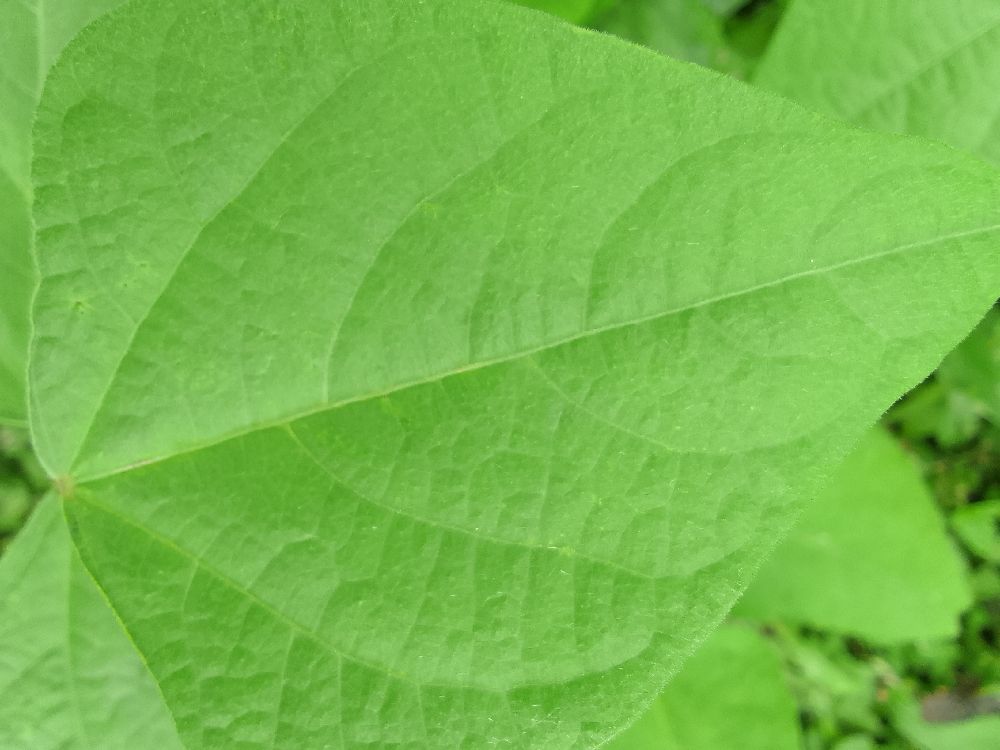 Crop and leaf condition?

common bean, healthy
